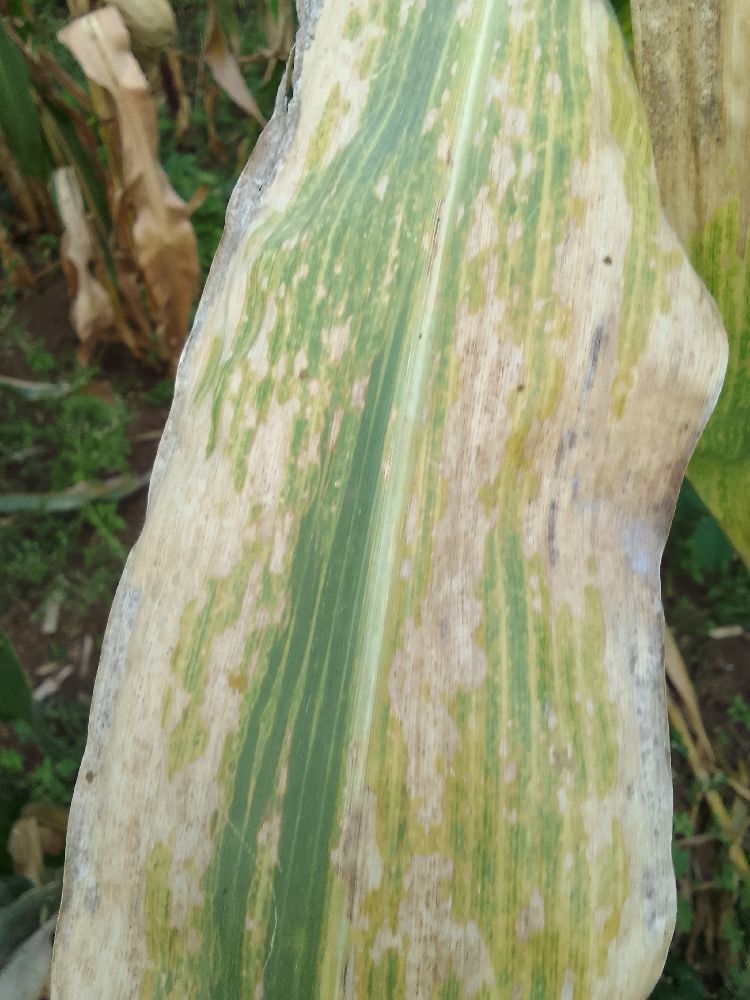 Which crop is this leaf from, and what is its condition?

maize, maize lethal necrosis
